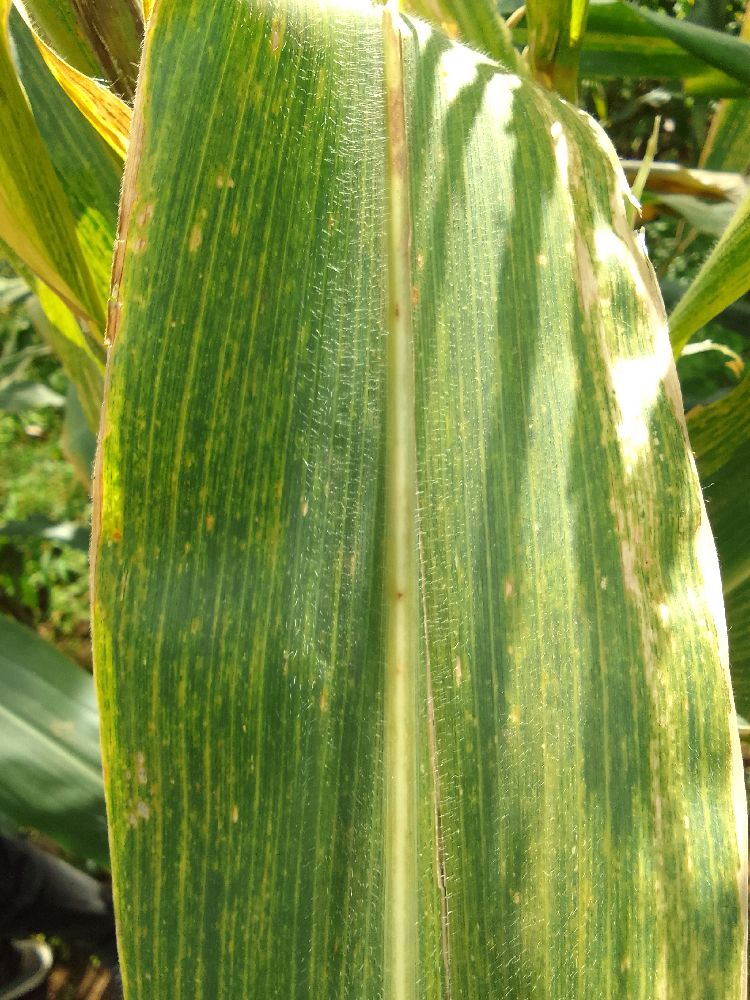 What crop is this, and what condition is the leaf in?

maize, maize lethal necrosis
